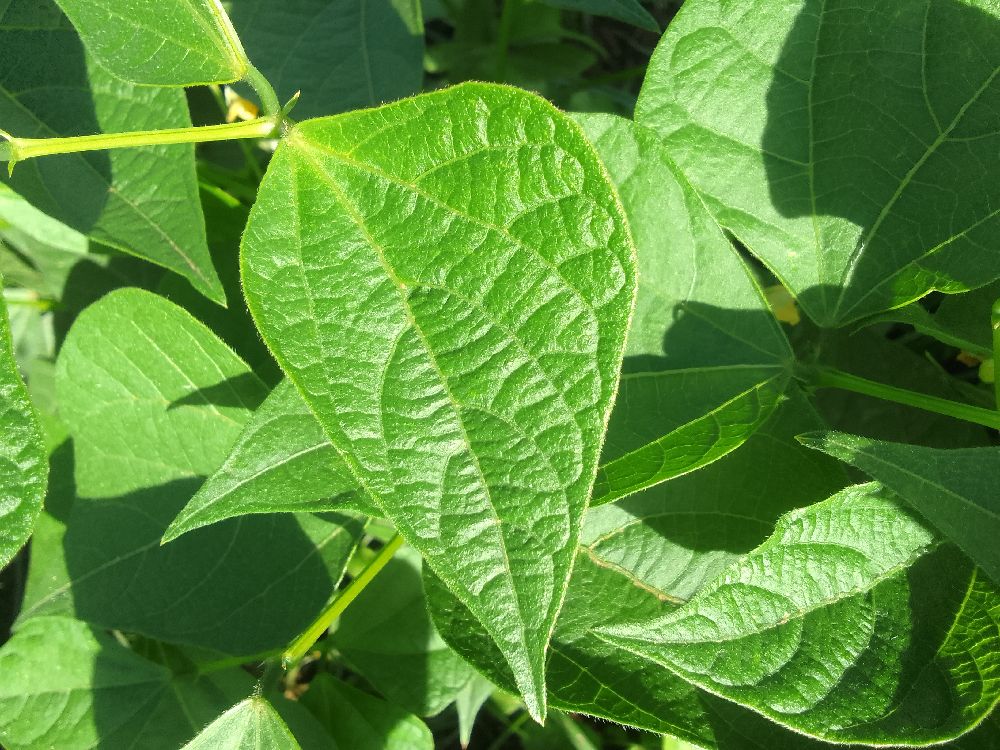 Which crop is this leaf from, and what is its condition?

common bean, healthy
